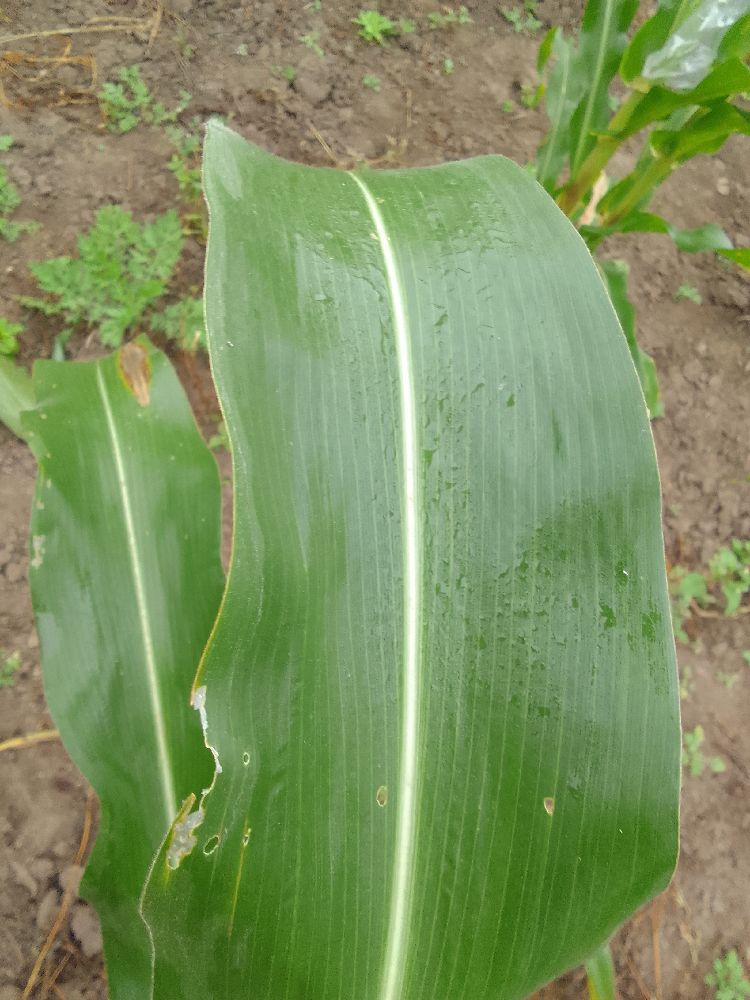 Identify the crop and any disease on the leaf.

maize, healthy
